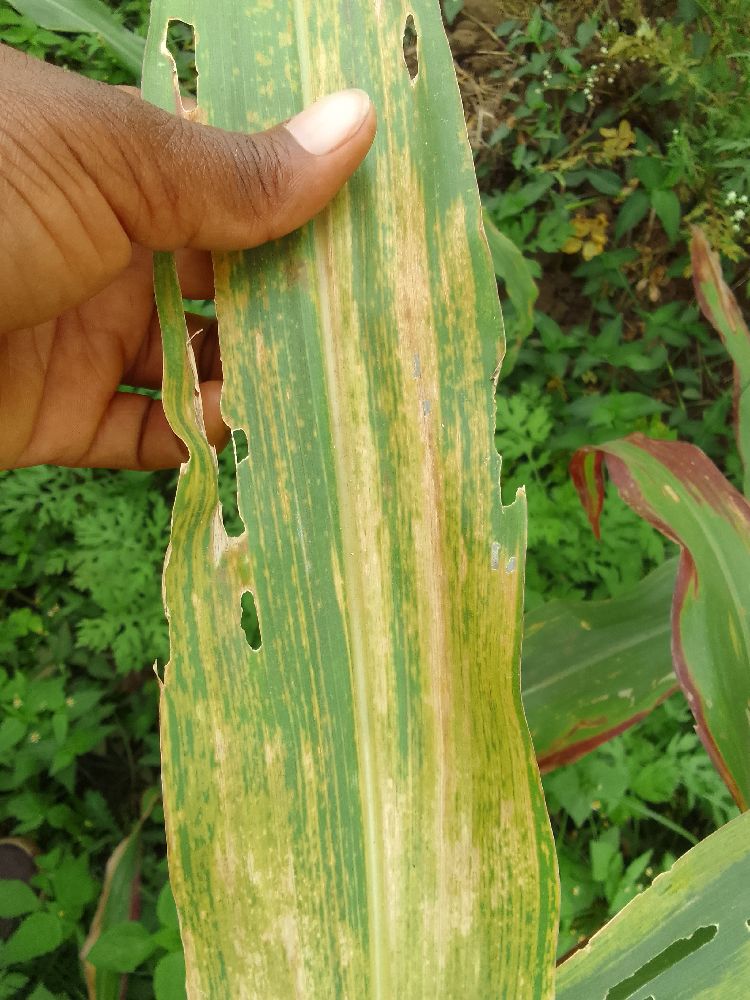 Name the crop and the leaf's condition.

maize, maize lethal necrosis
